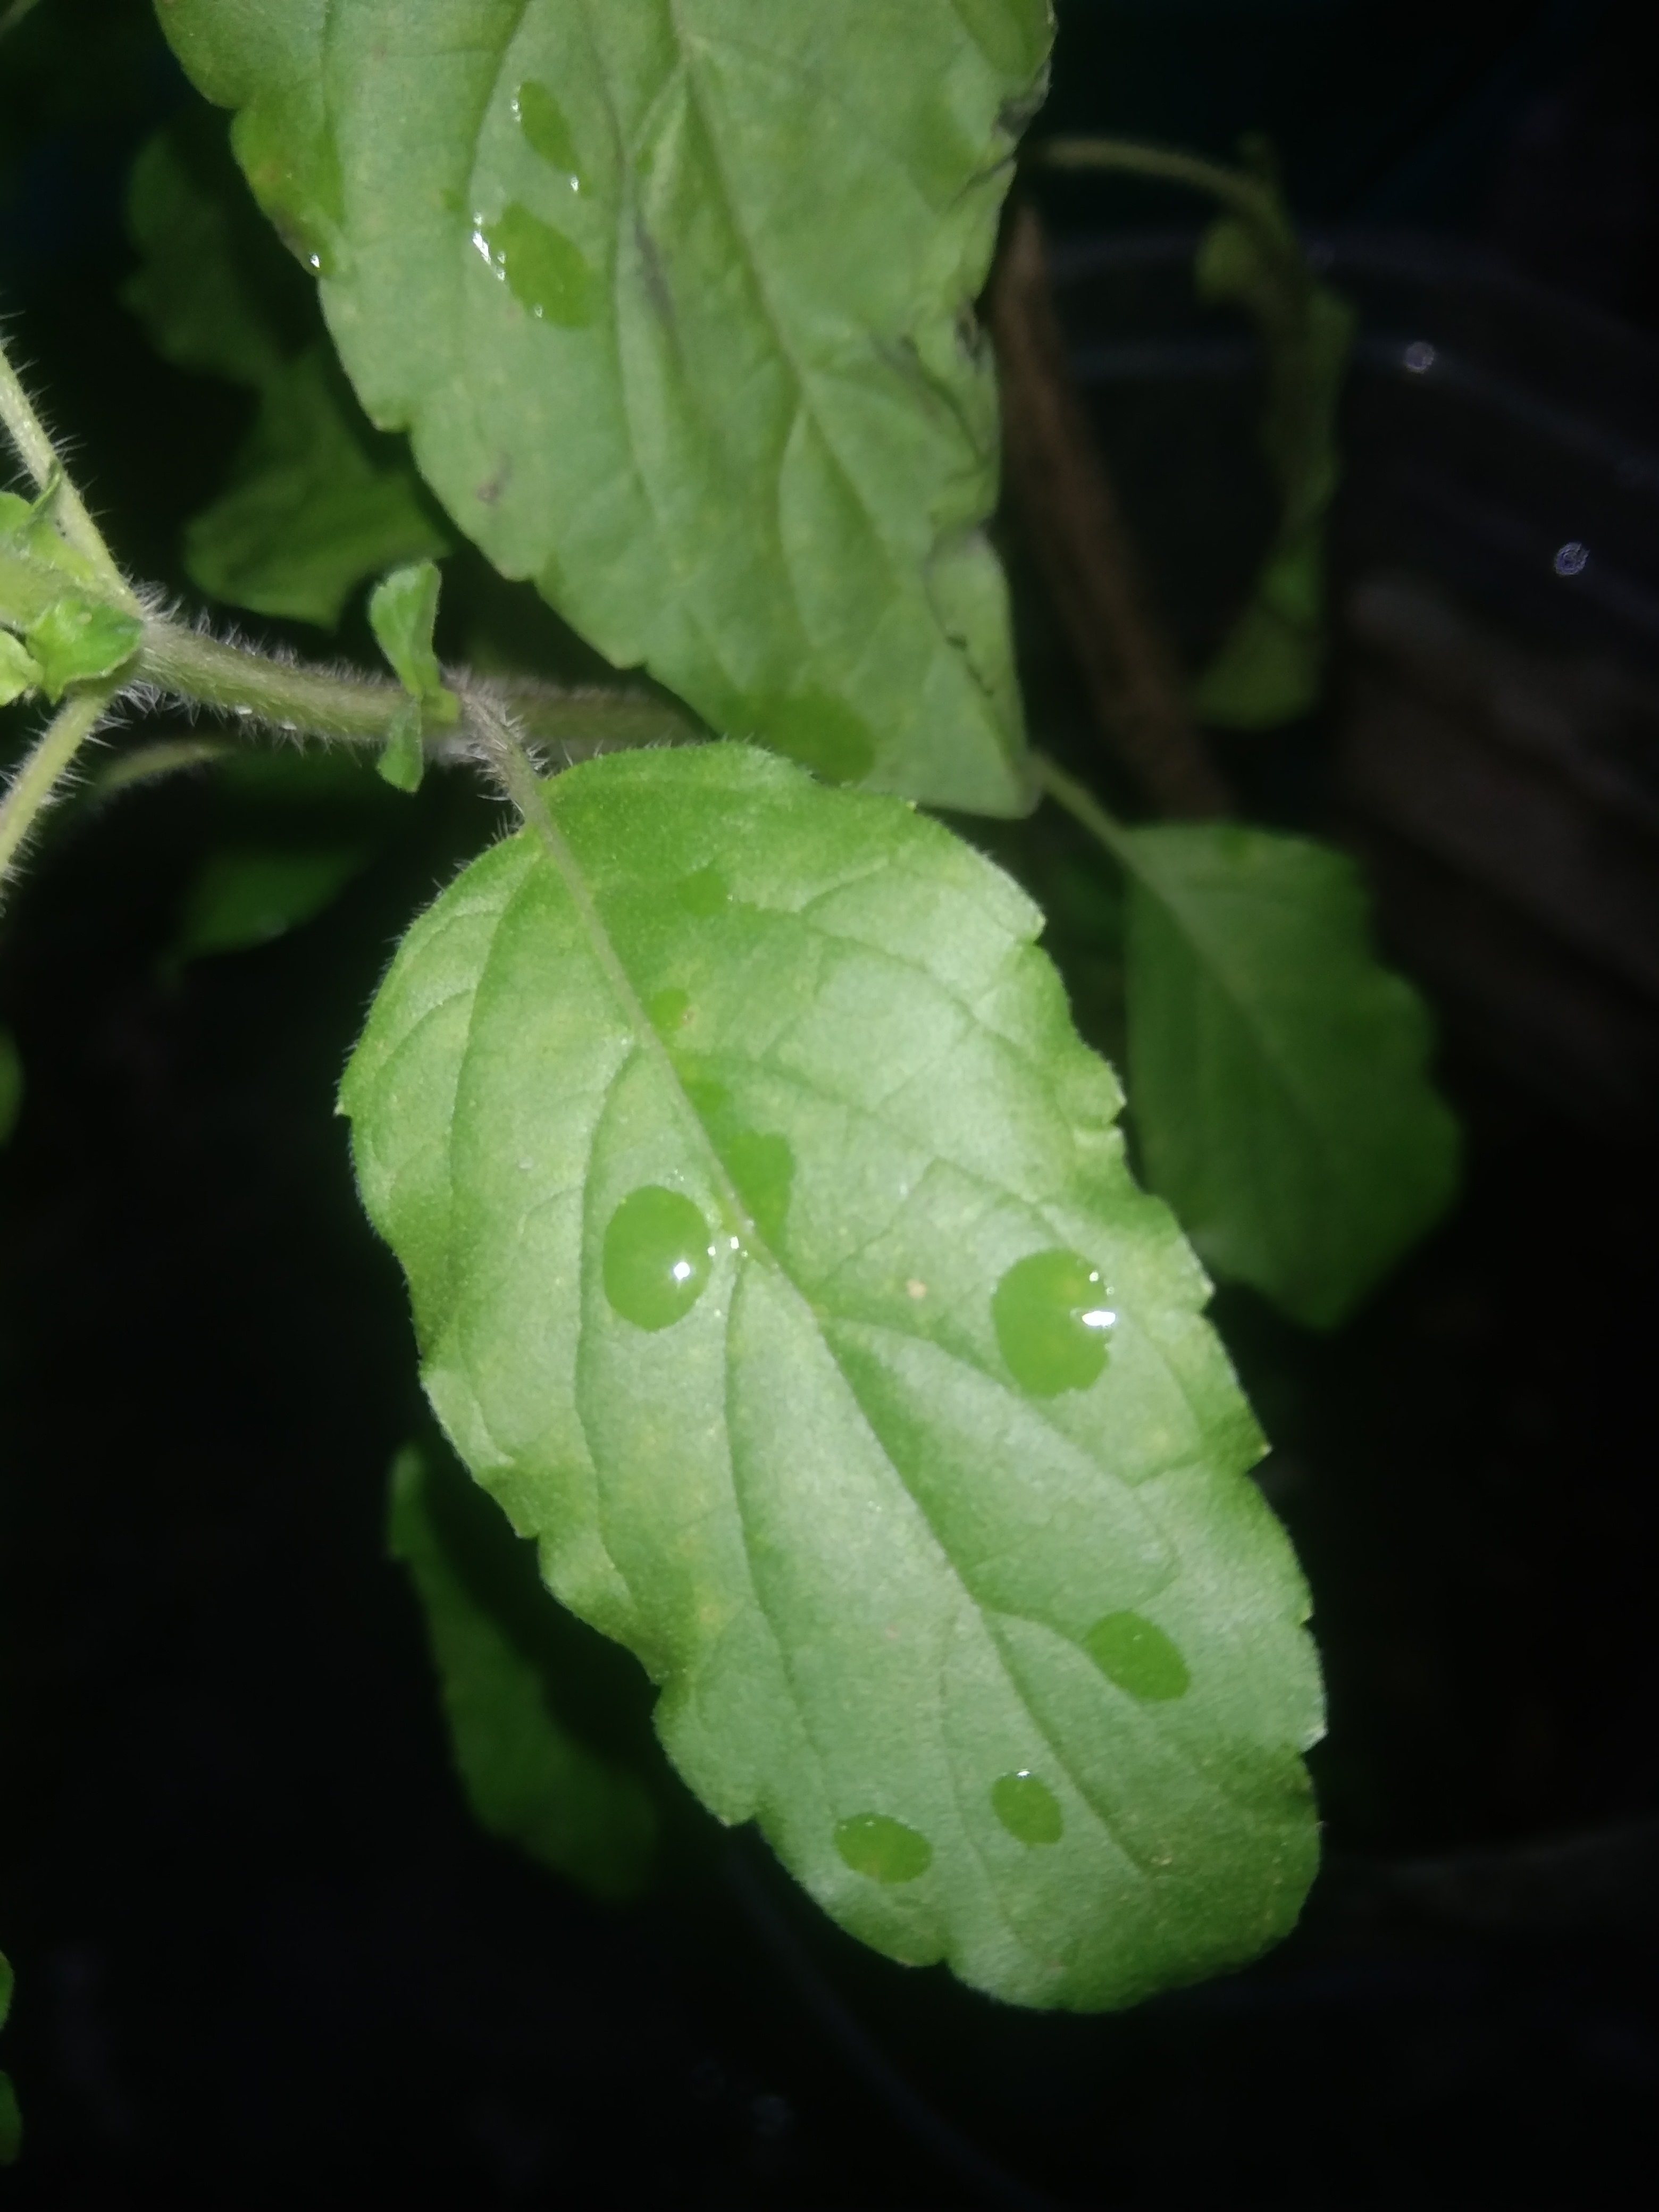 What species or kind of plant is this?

tulshi
